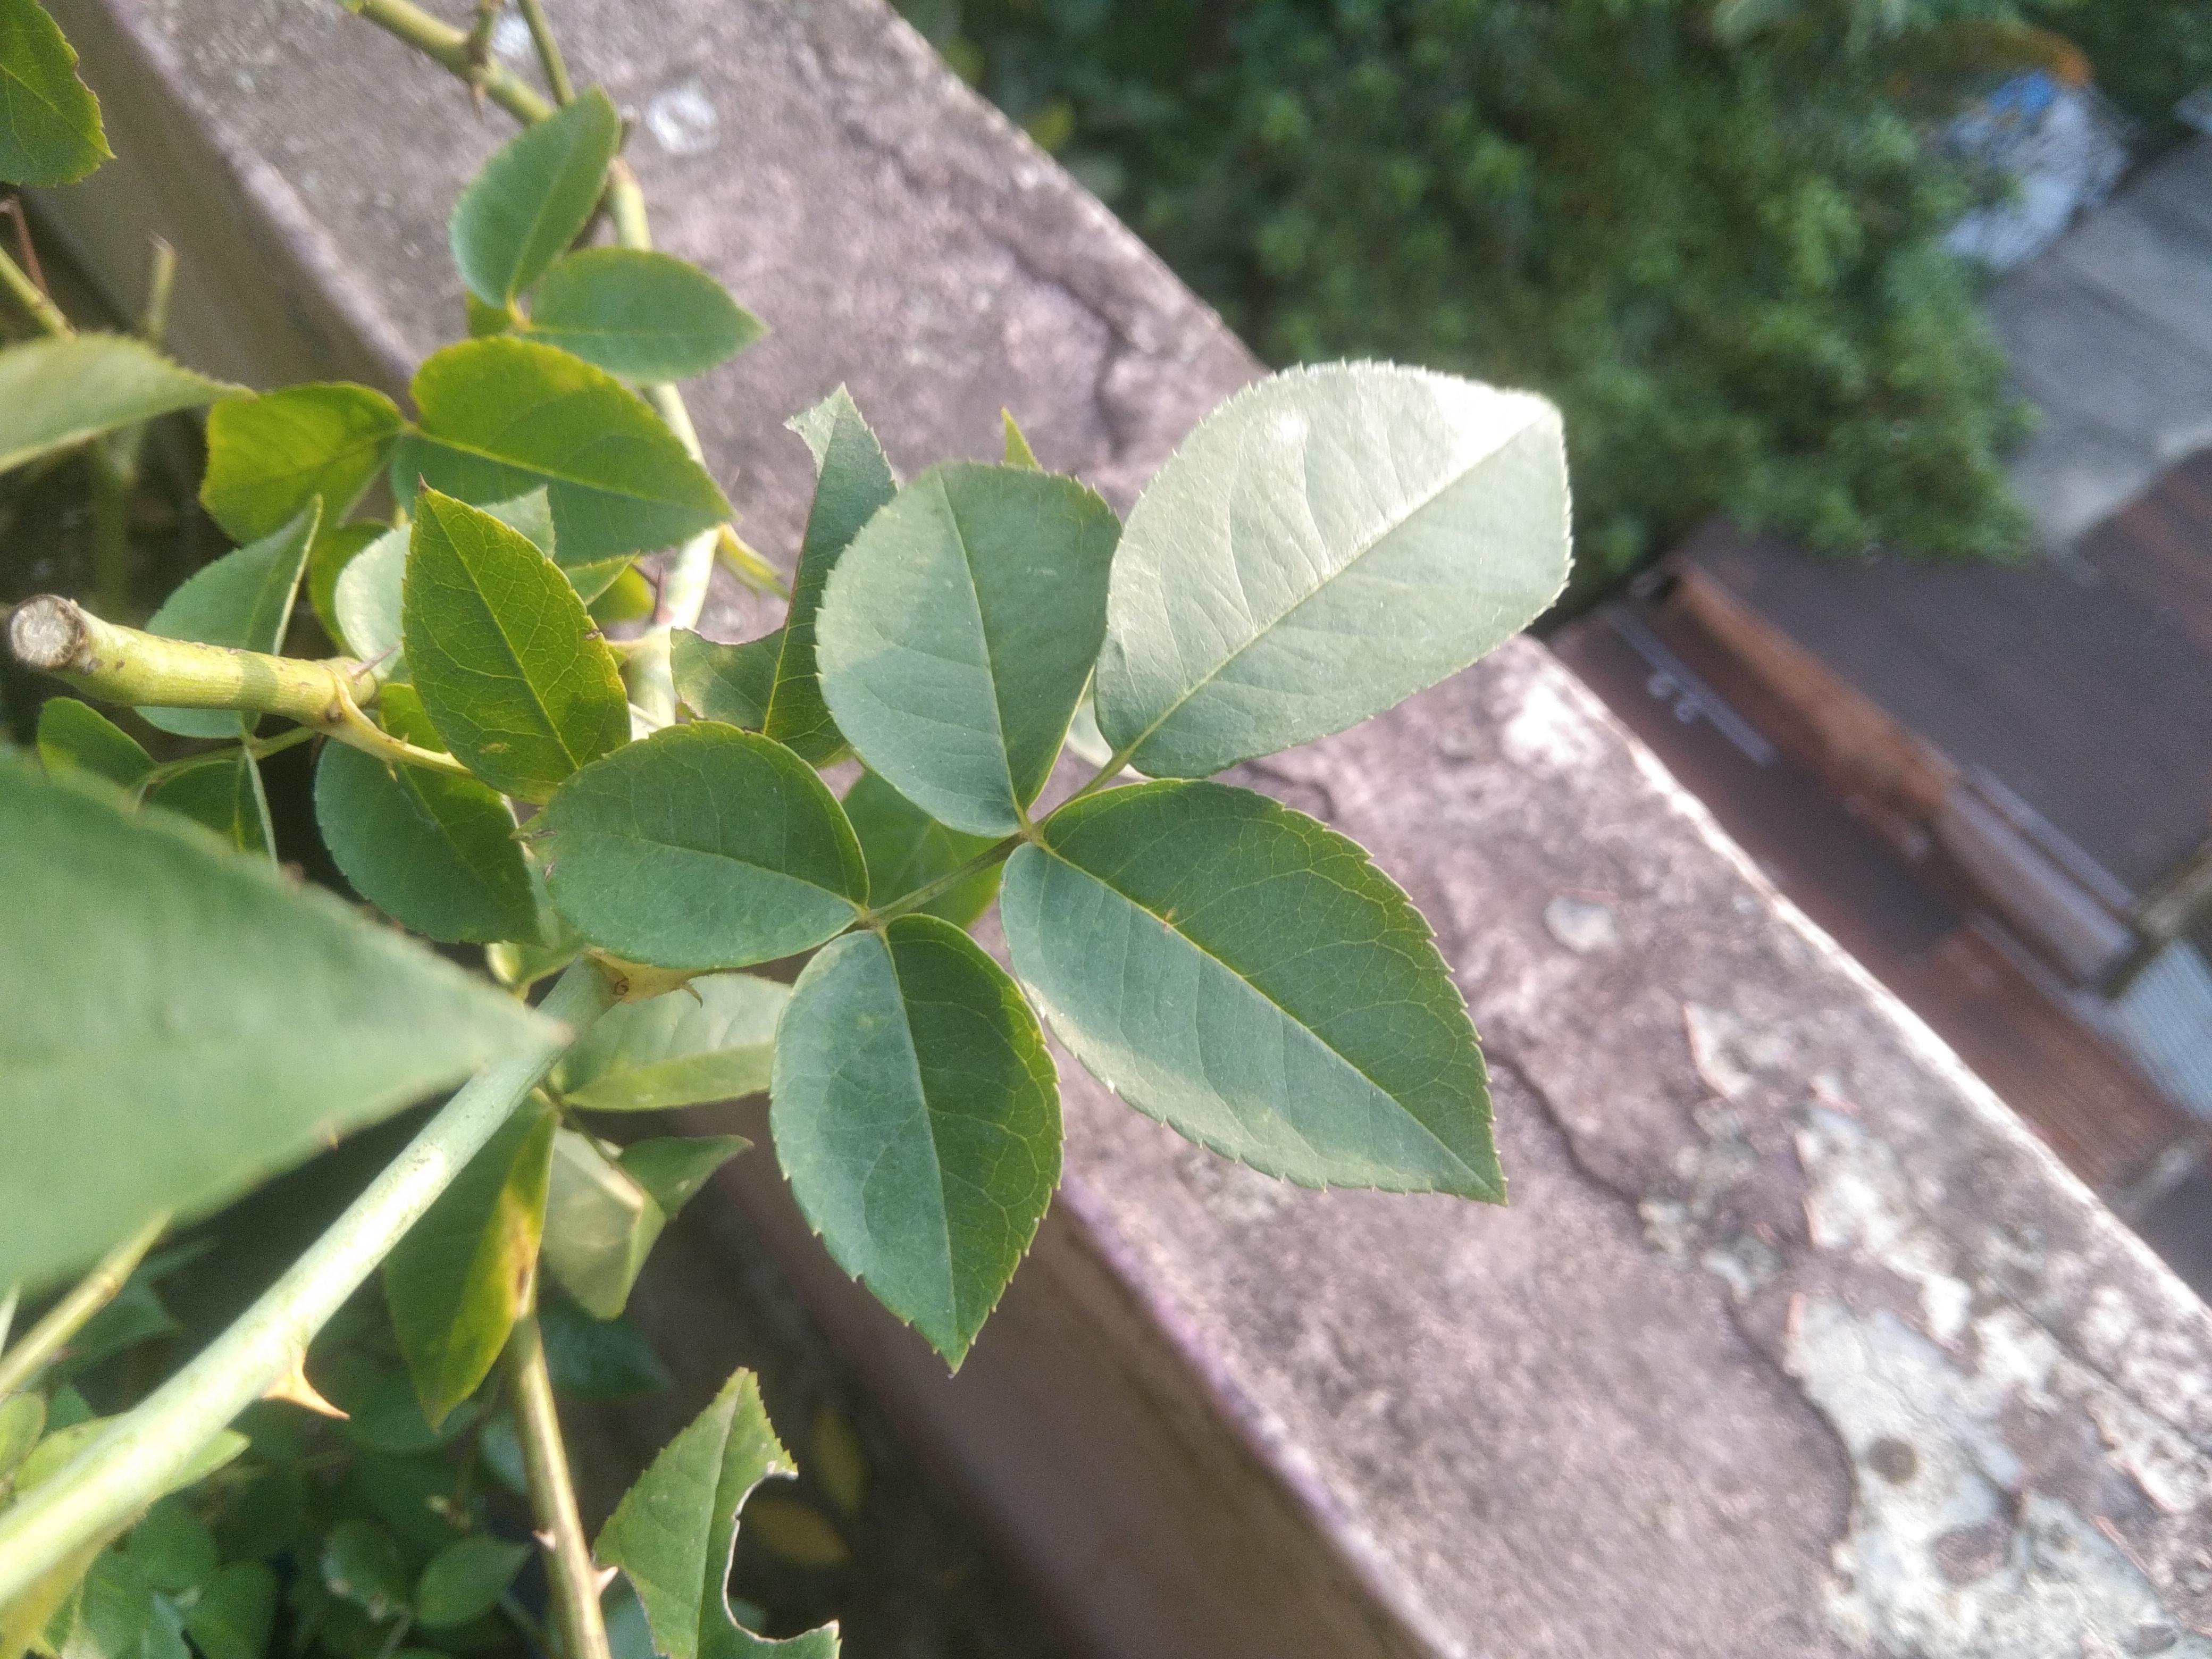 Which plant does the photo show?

rose
